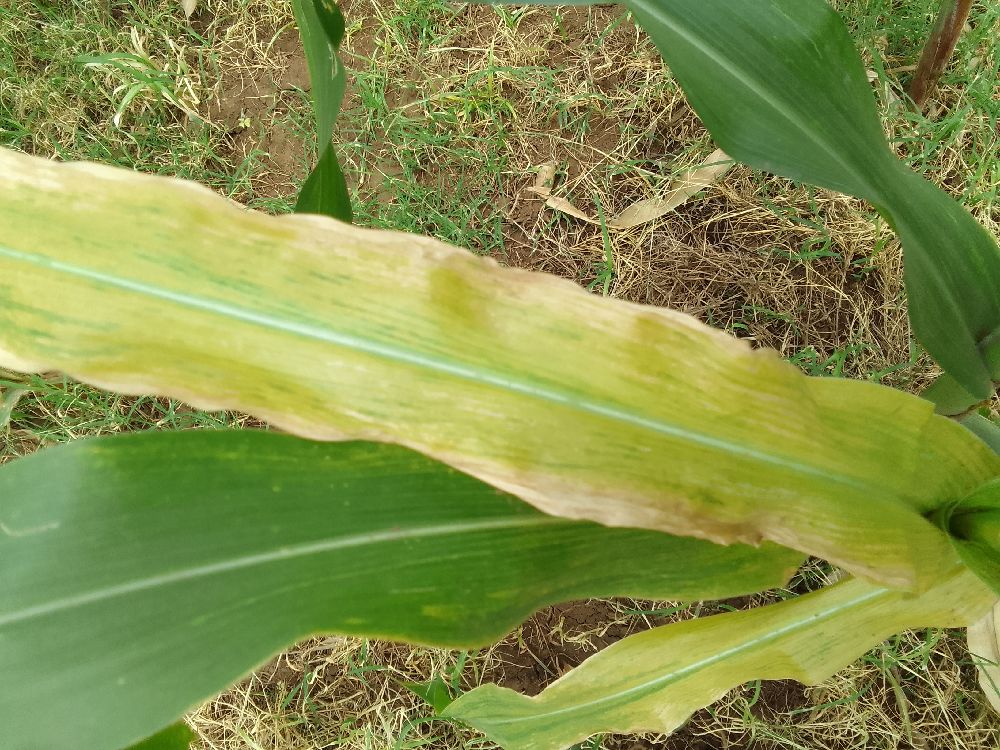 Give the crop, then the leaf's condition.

maize, maize lethal necrosis
